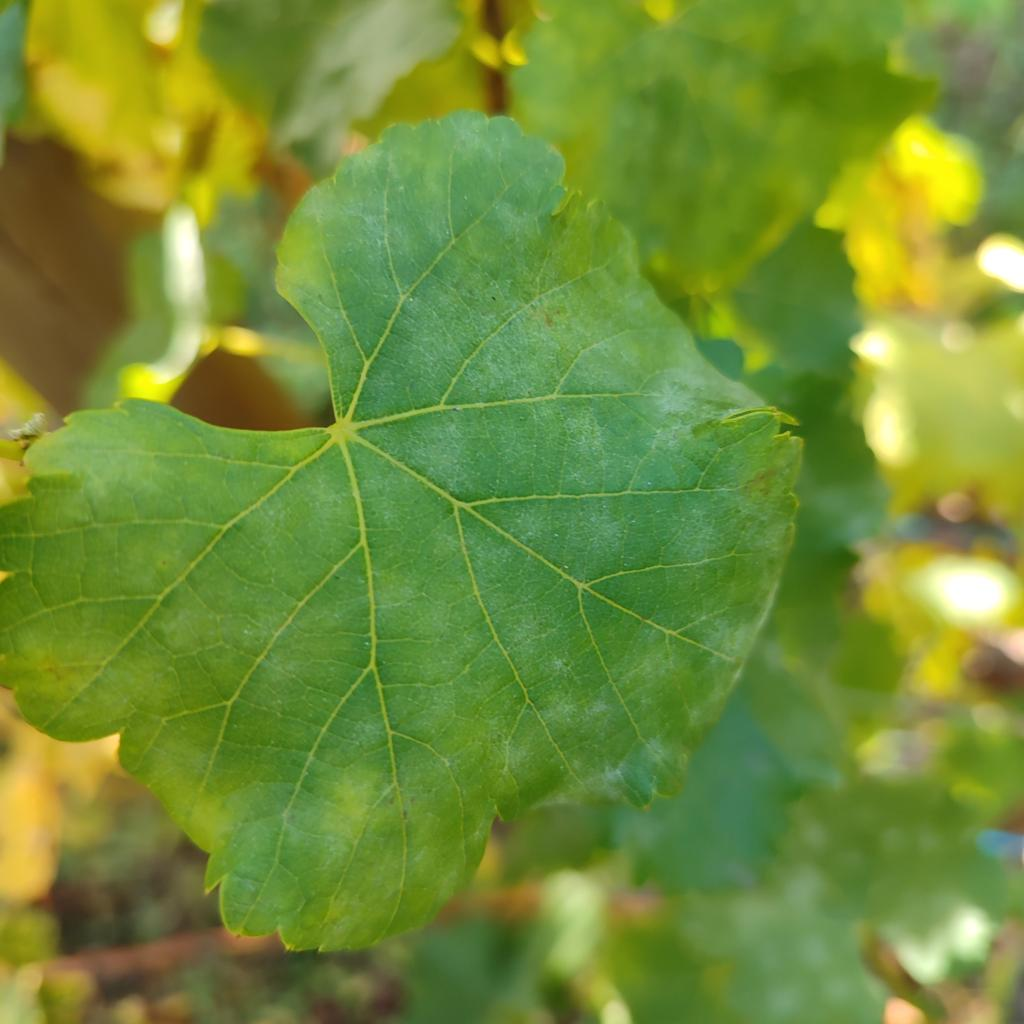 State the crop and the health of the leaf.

grapevine, powdery mildew
